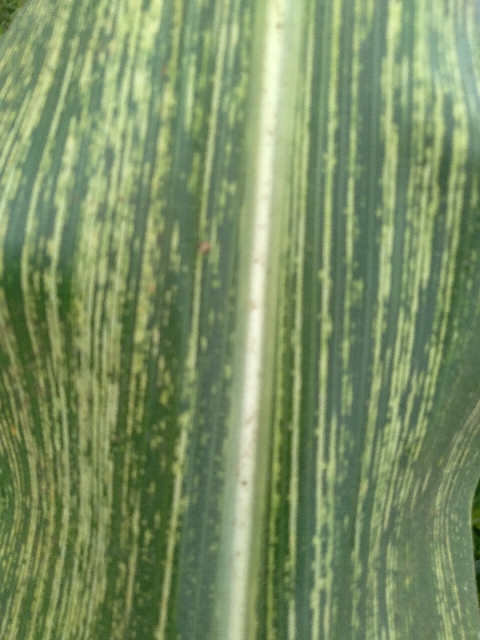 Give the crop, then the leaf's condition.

maize, maize streak virus
